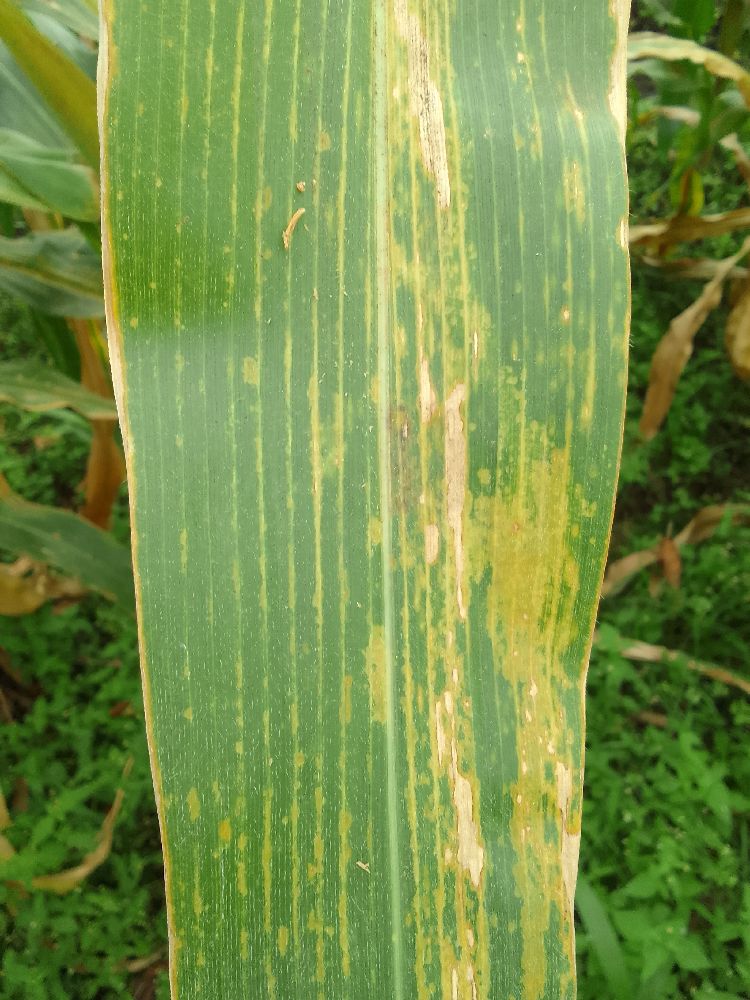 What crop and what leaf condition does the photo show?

maize, maize lethal necrosis
